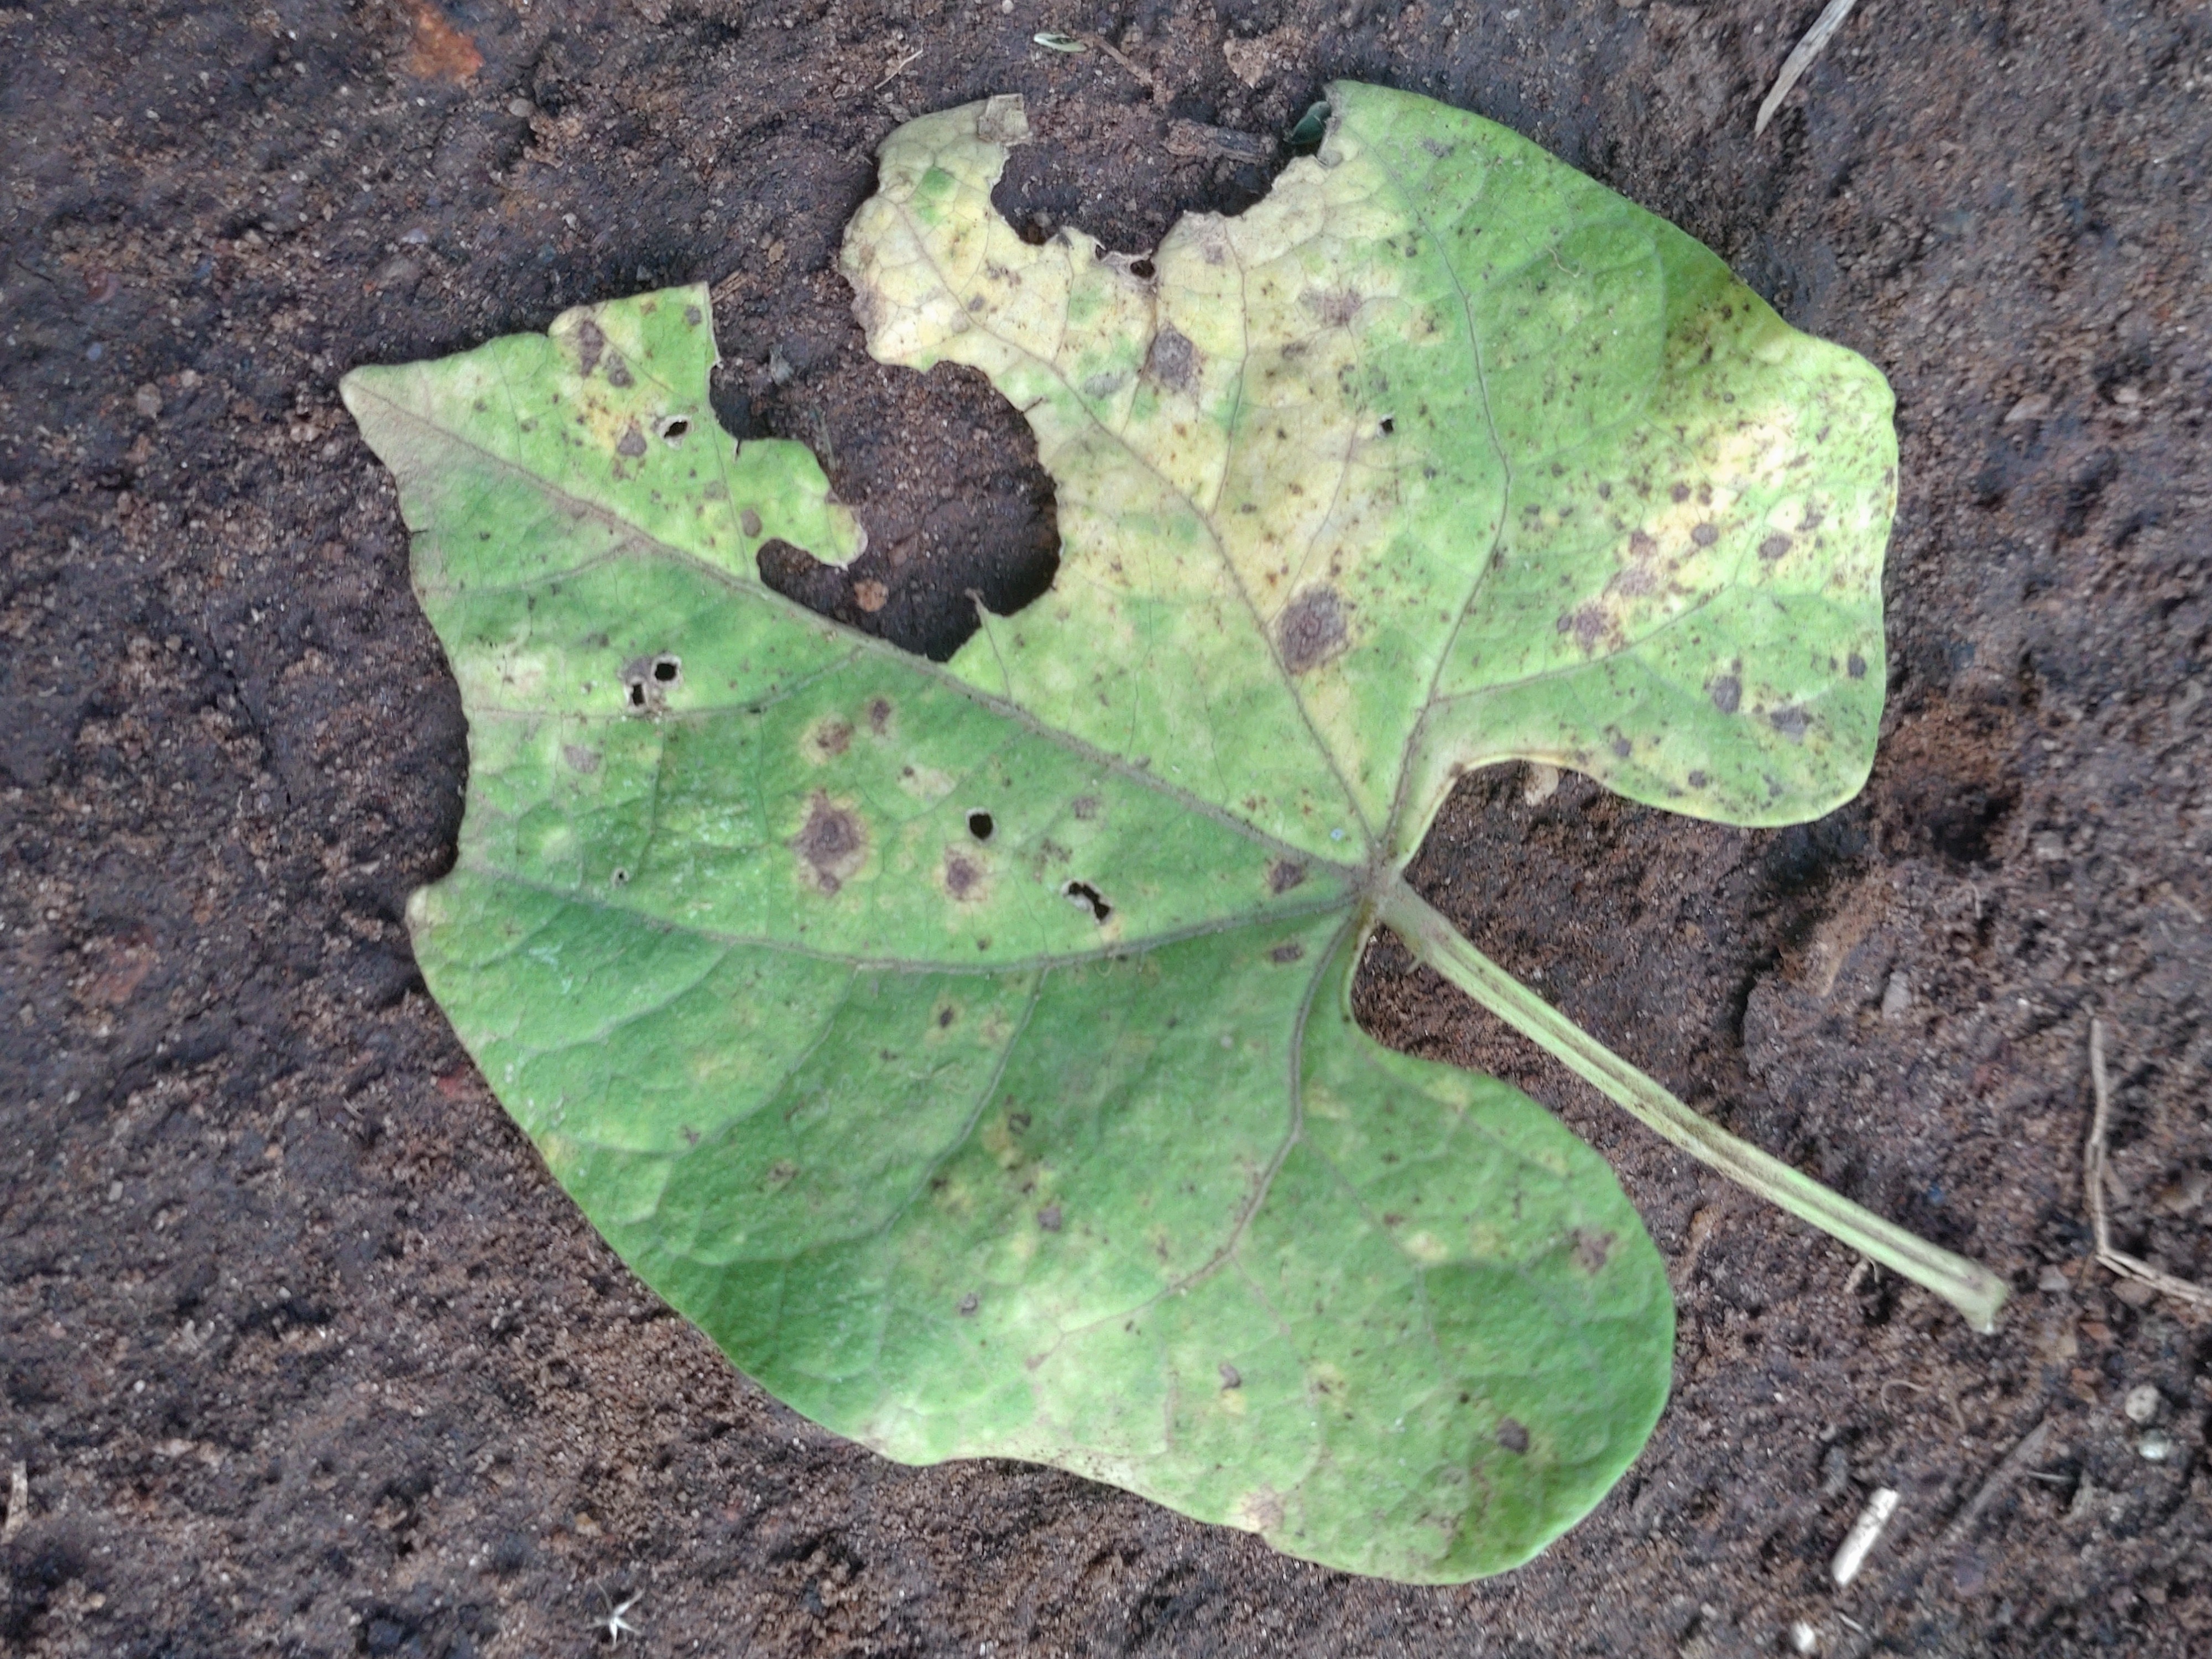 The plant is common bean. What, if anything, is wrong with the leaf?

anthracnose
